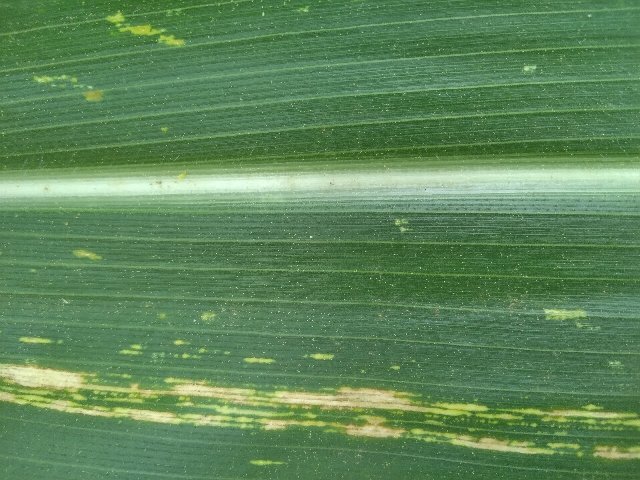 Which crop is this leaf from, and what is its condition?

maize, maize streak virus
